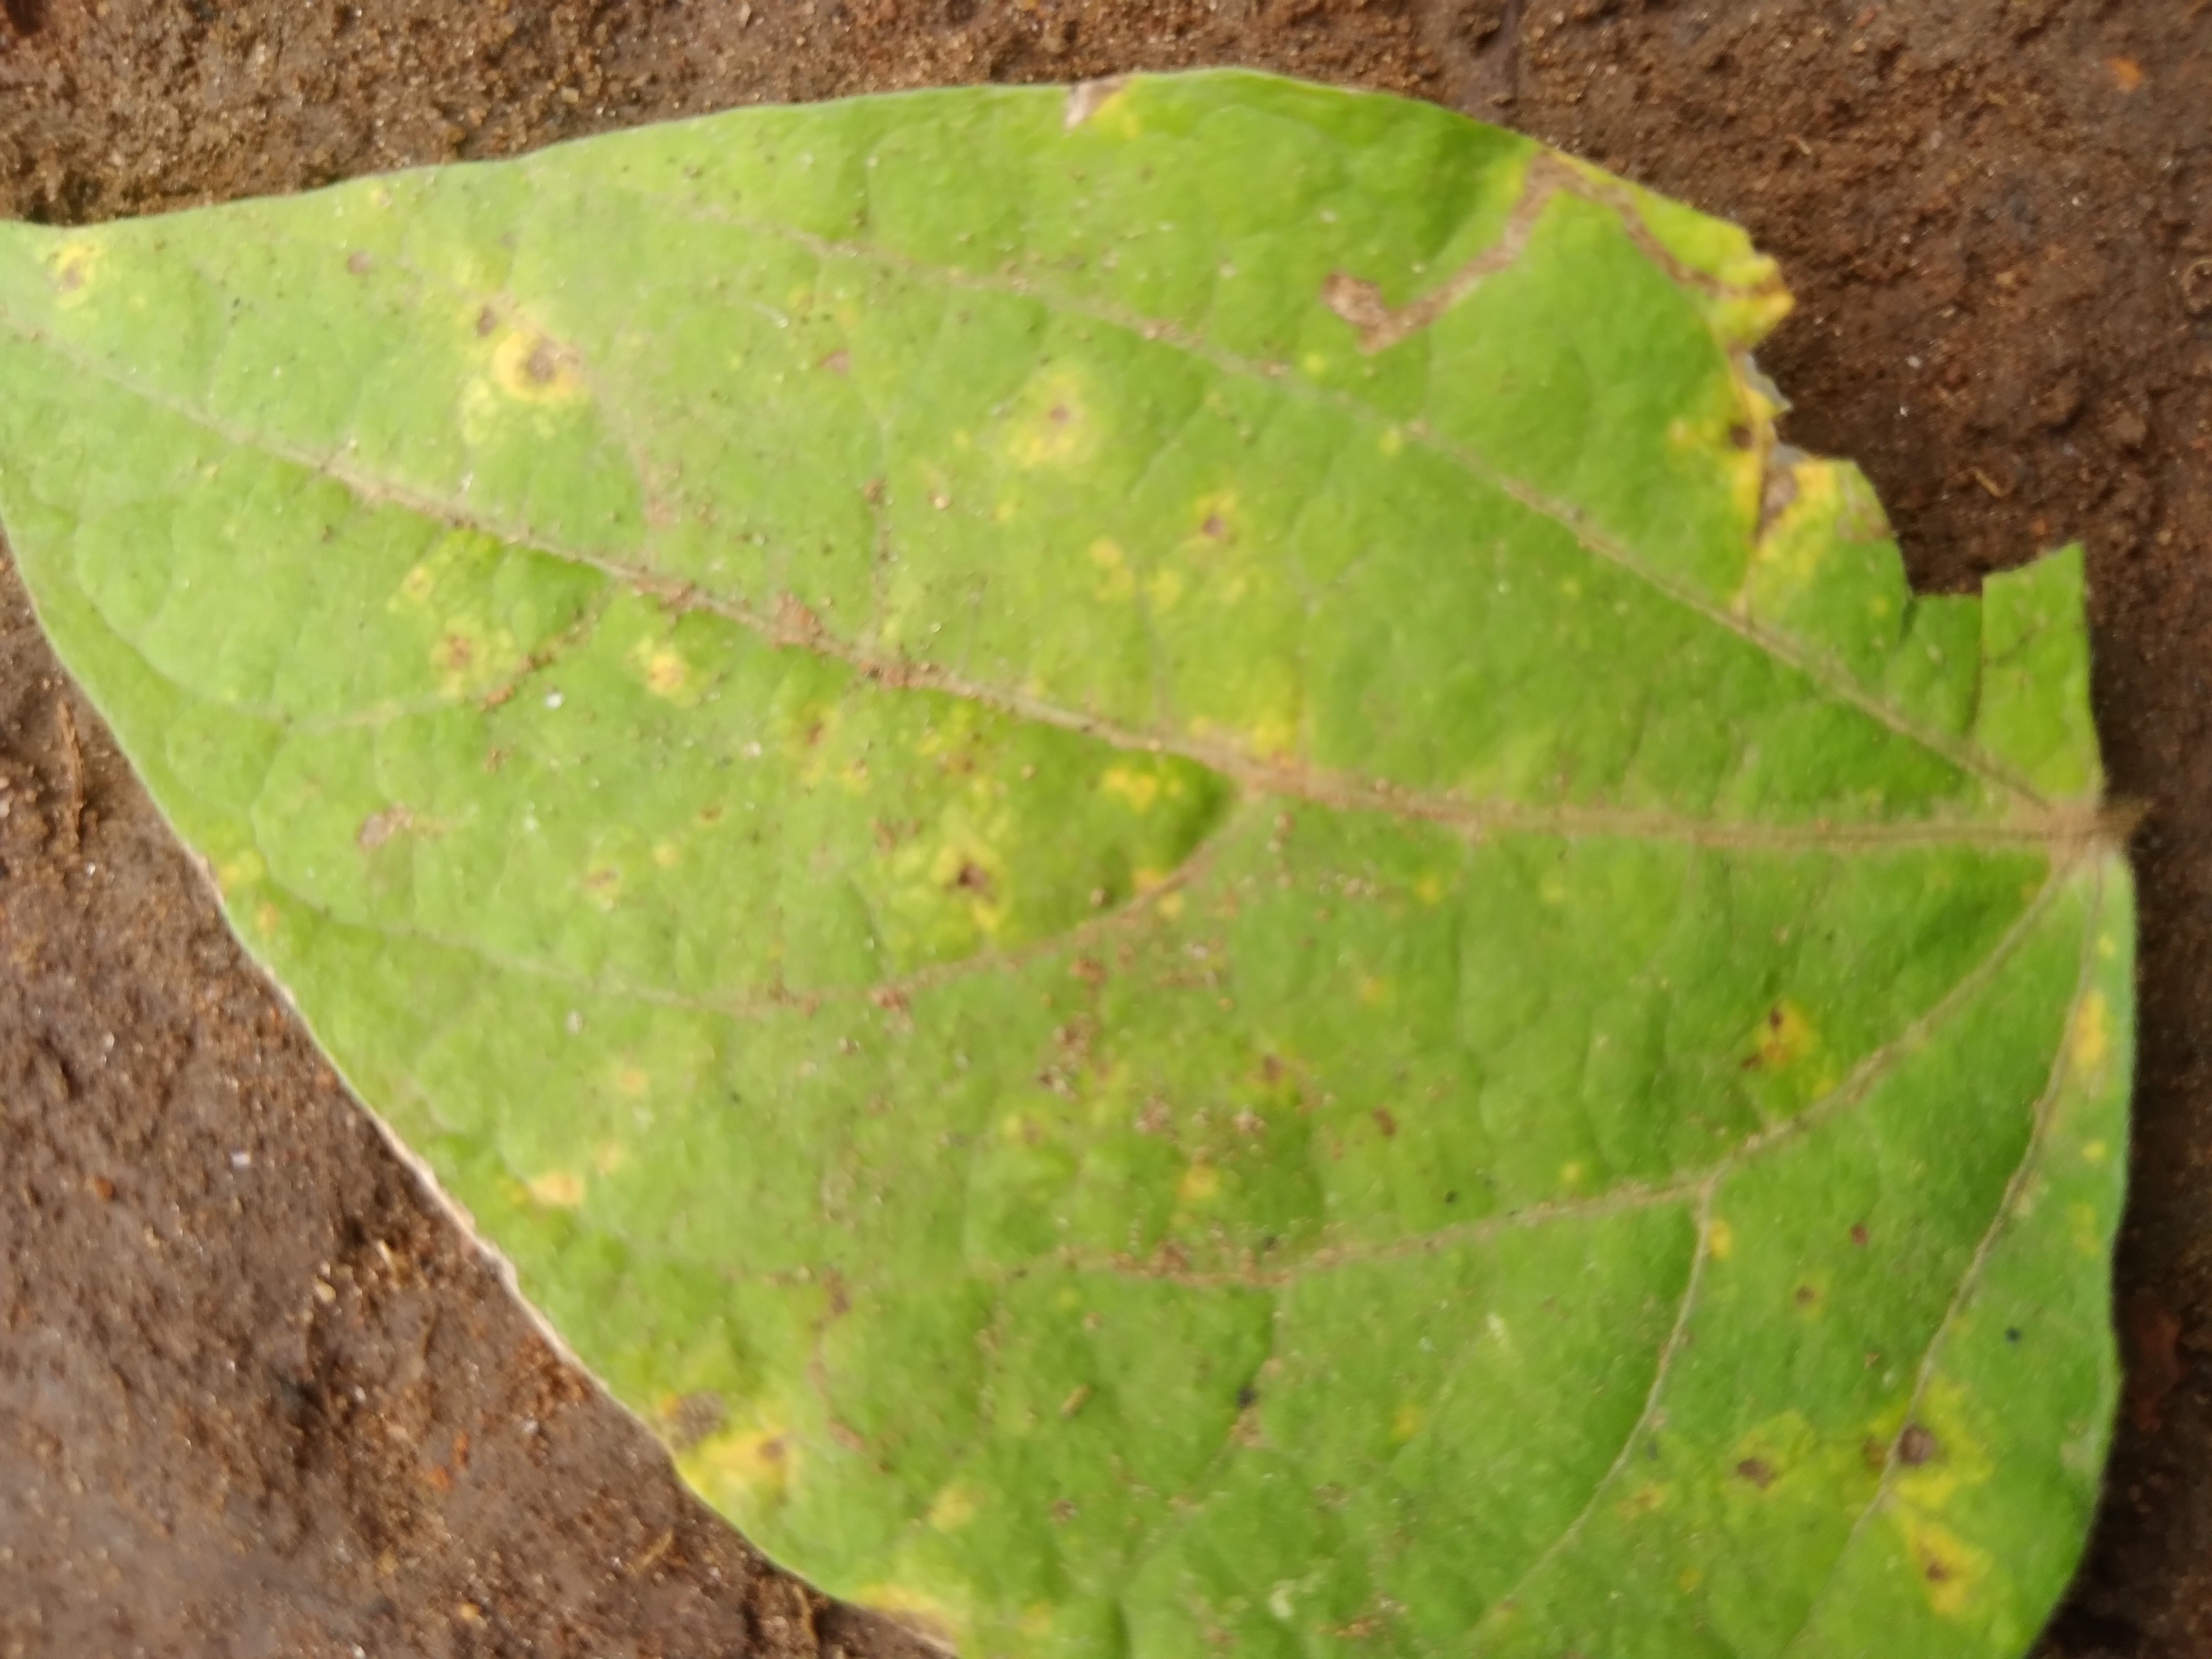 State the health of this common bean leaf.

rust
